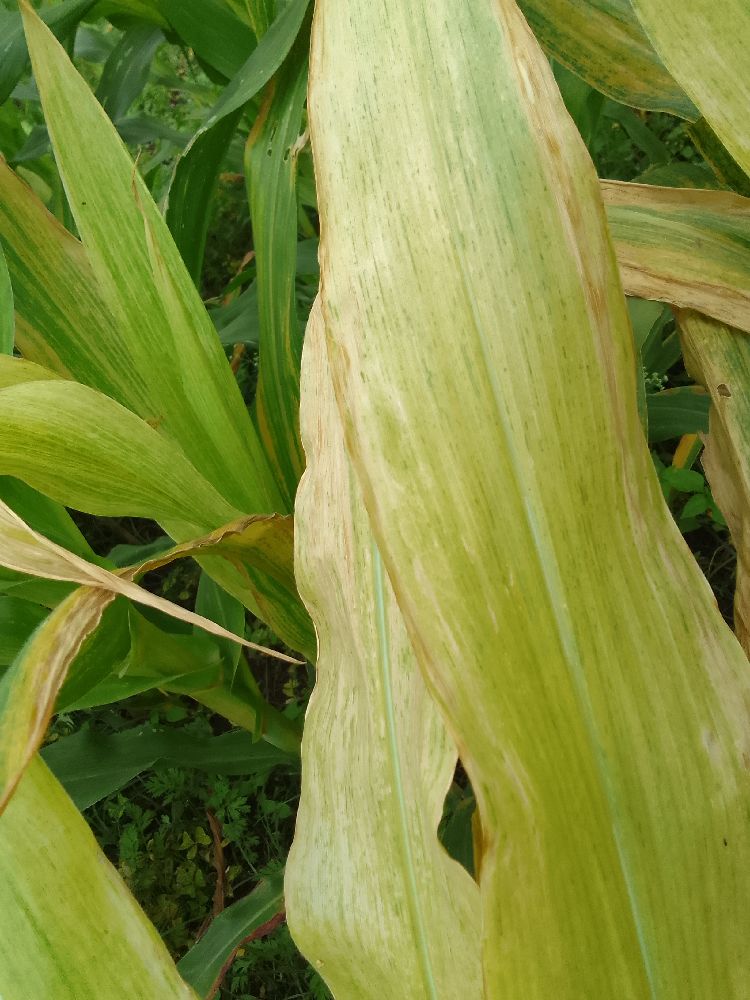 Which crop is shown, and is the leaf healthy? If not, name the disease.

maize, maize lethal necrosis
